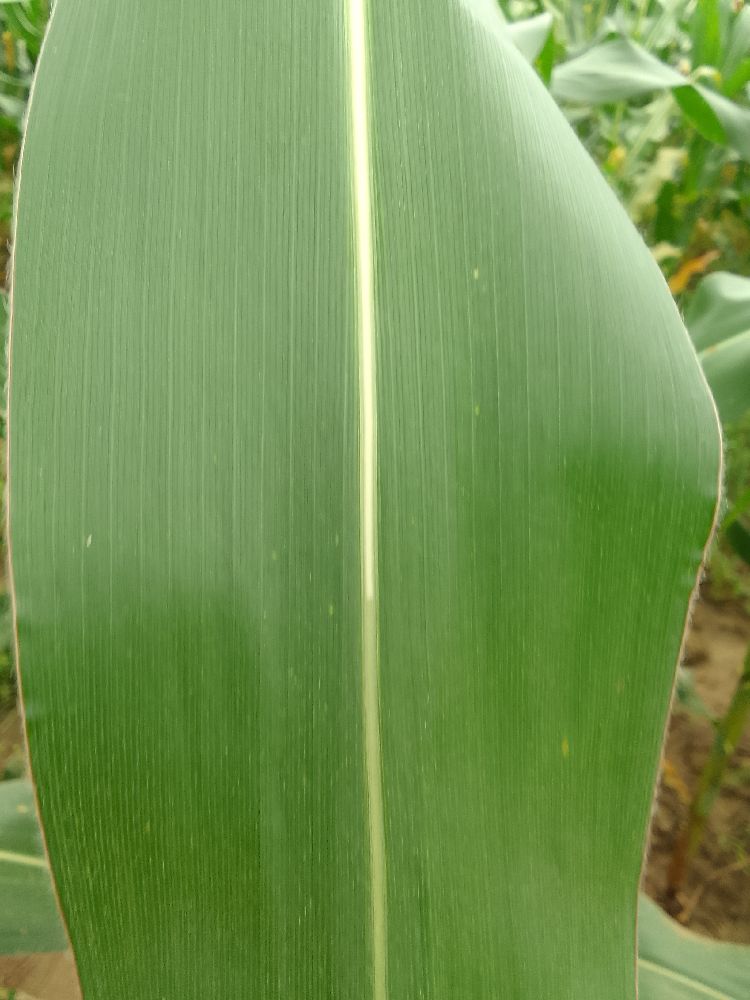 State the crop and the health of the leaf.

maize, healthy
